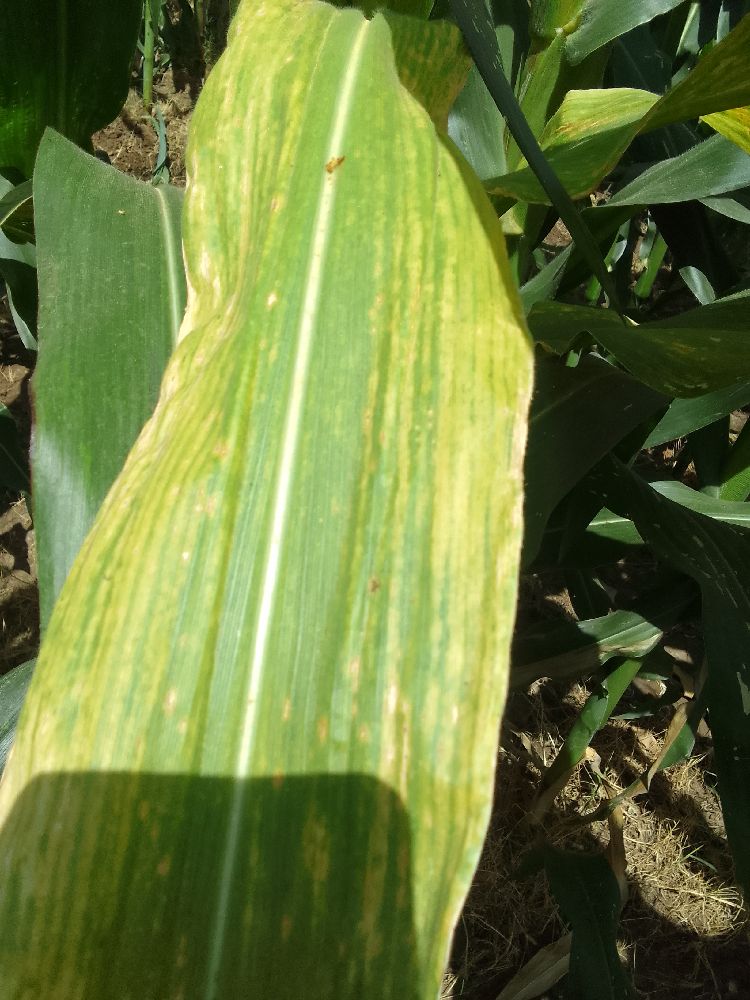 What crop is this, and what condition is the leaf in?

maize, maize lethal necrosis
